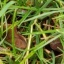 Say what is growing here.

grass
